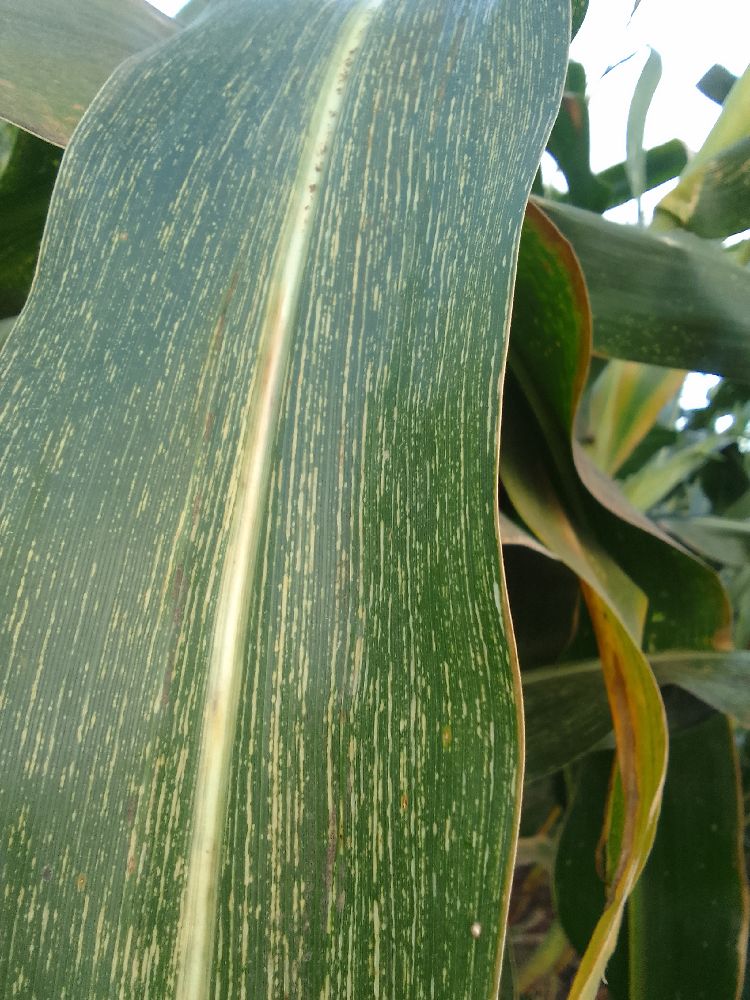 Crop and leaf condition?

maize, maize streak virus
